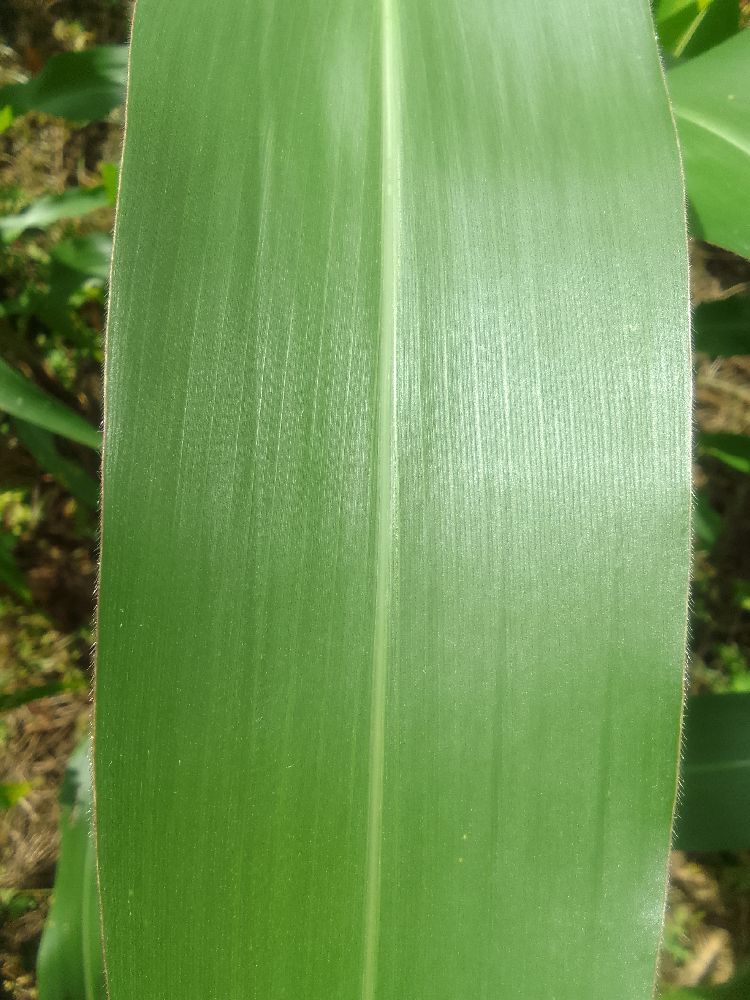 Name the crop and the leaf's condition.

maize, healthy
